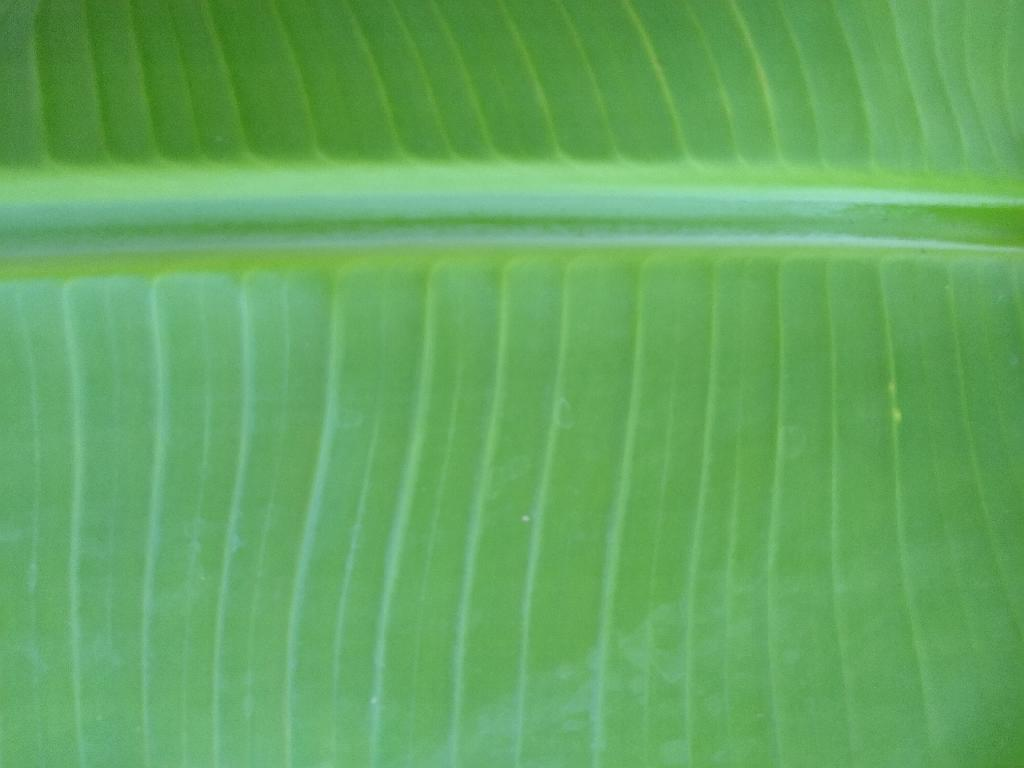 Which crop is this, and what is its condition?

banana, healthy
